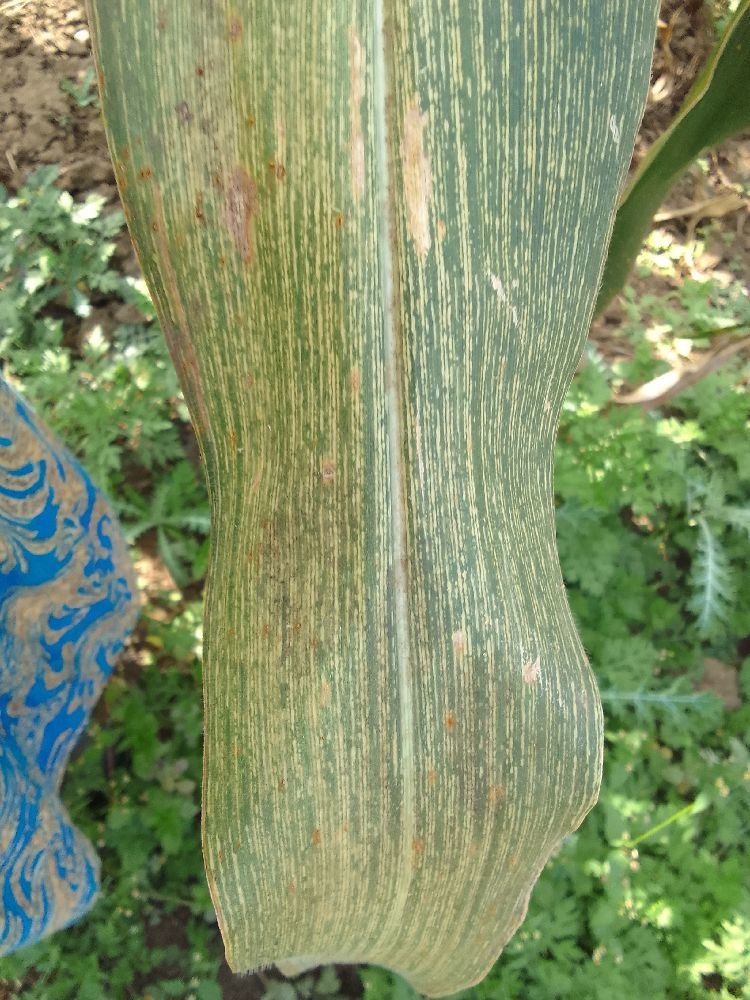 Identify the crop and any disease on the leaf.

maize, maize streak virus
